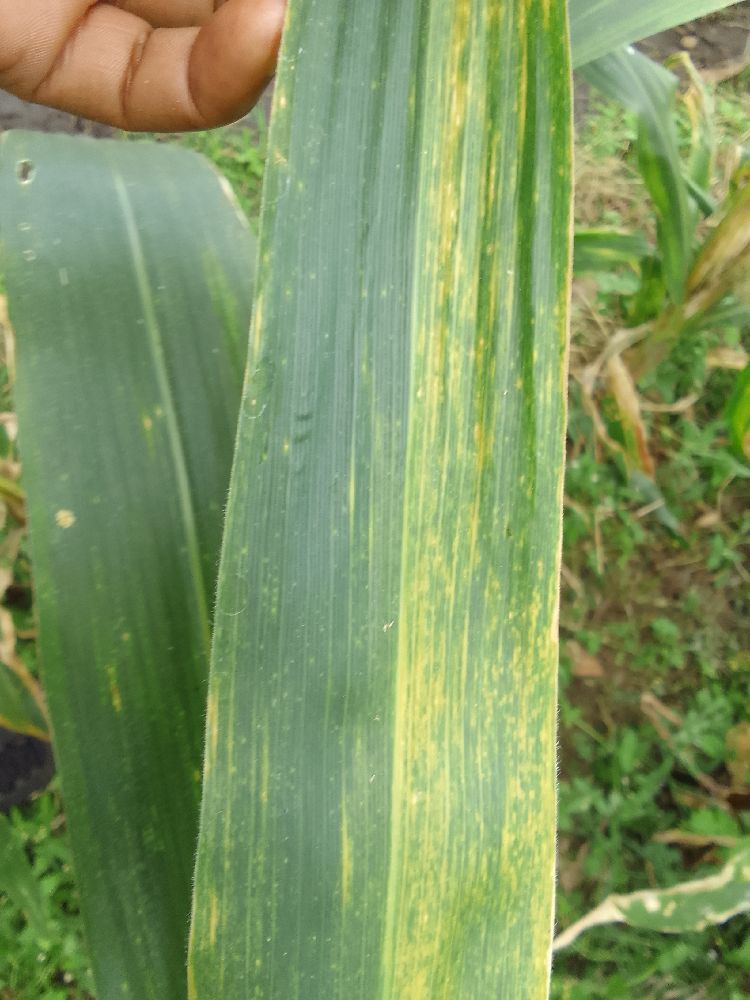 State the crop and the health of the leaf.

maize, maize lethal necrosis
